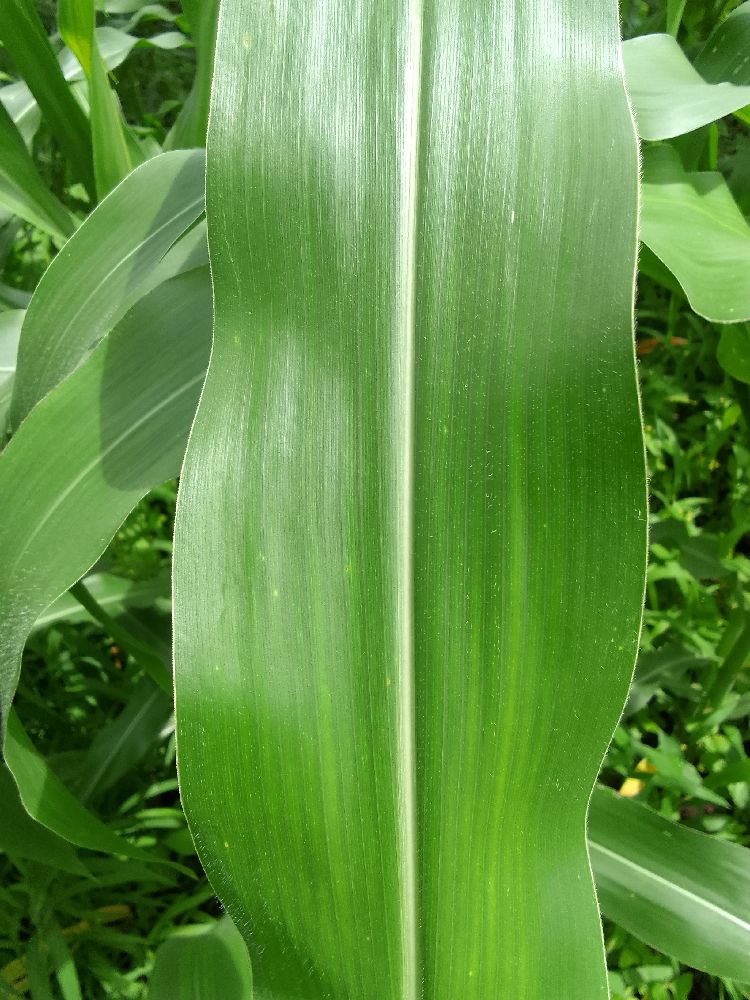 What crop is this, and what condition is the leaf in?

maize, healthy
